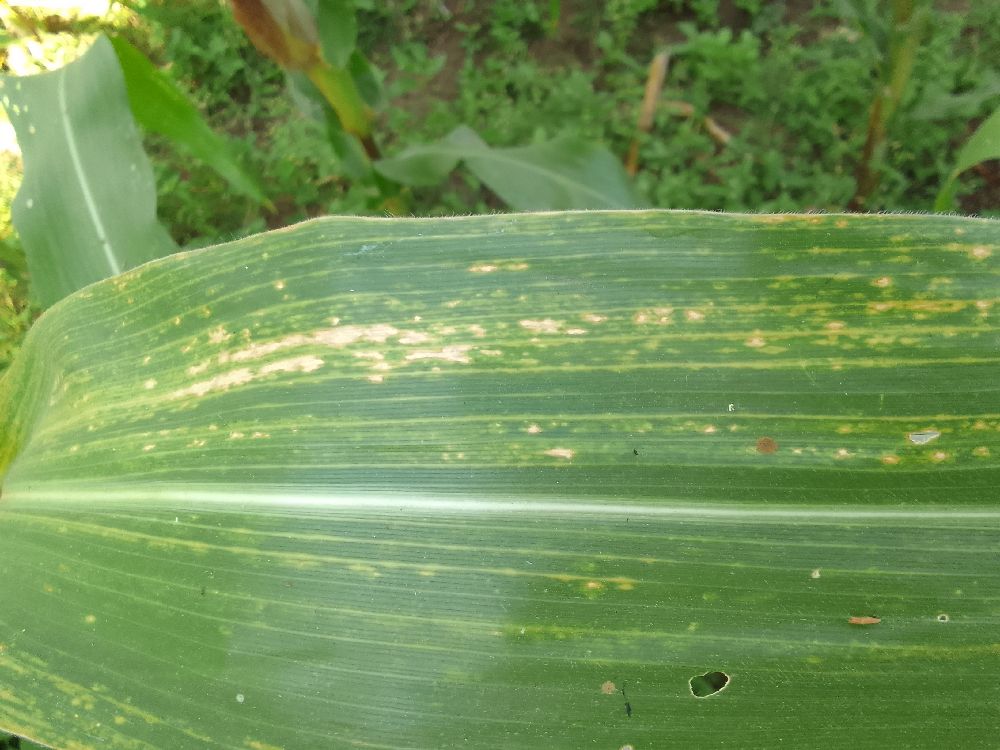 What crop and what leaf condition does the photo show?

maize, maize lethal necrosis
